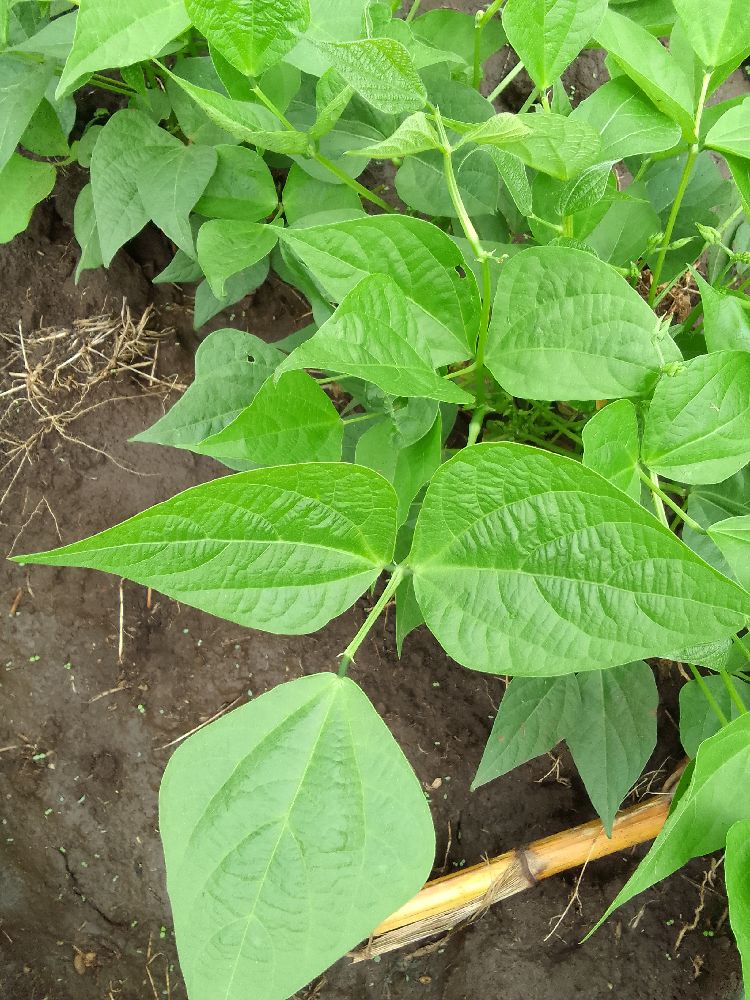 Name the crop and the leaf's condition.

common bean, healthy
